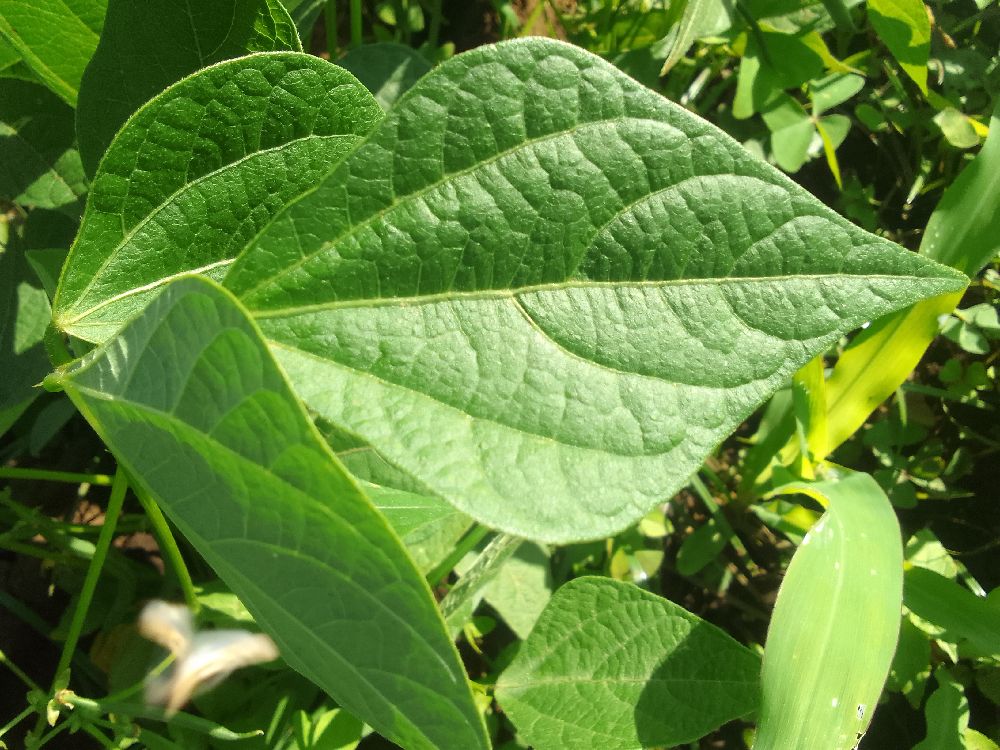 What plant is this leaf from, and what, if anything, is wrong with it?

common bean, healthy
